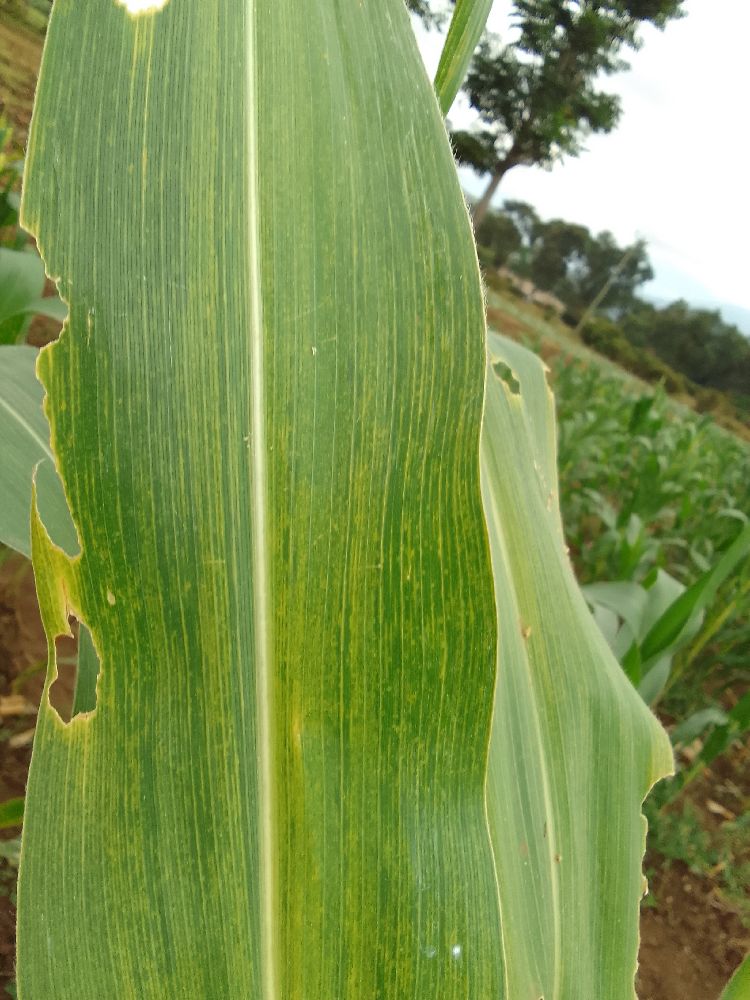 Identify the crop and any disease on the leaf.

maize, maize lethal necrosis
